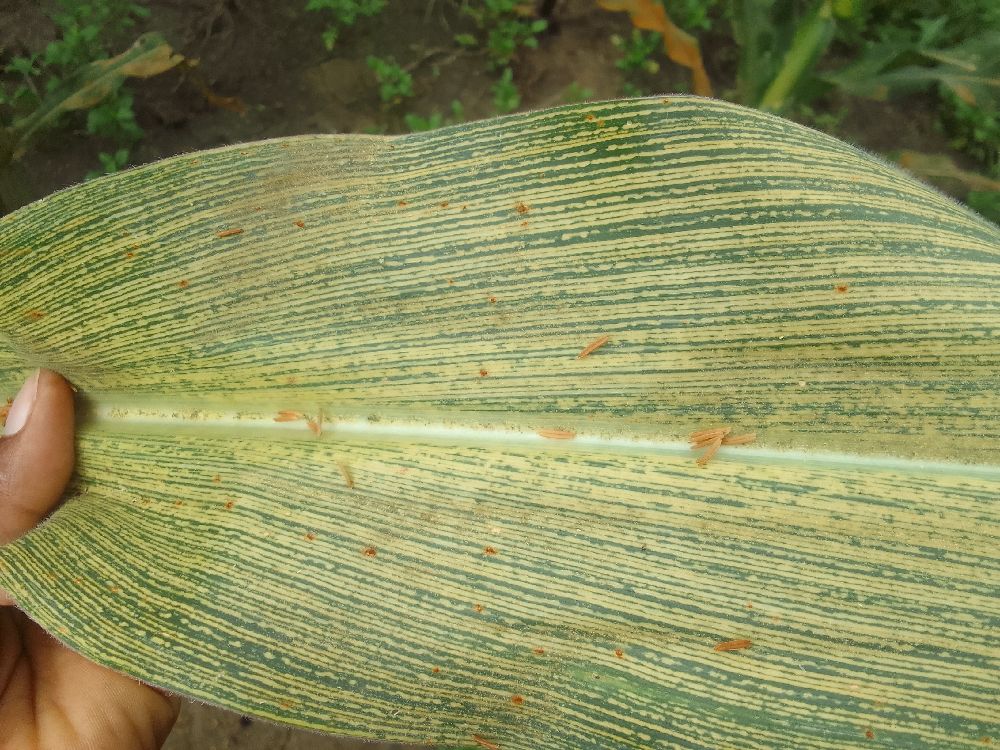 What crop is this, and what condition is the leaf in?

maize, maize streak virus
